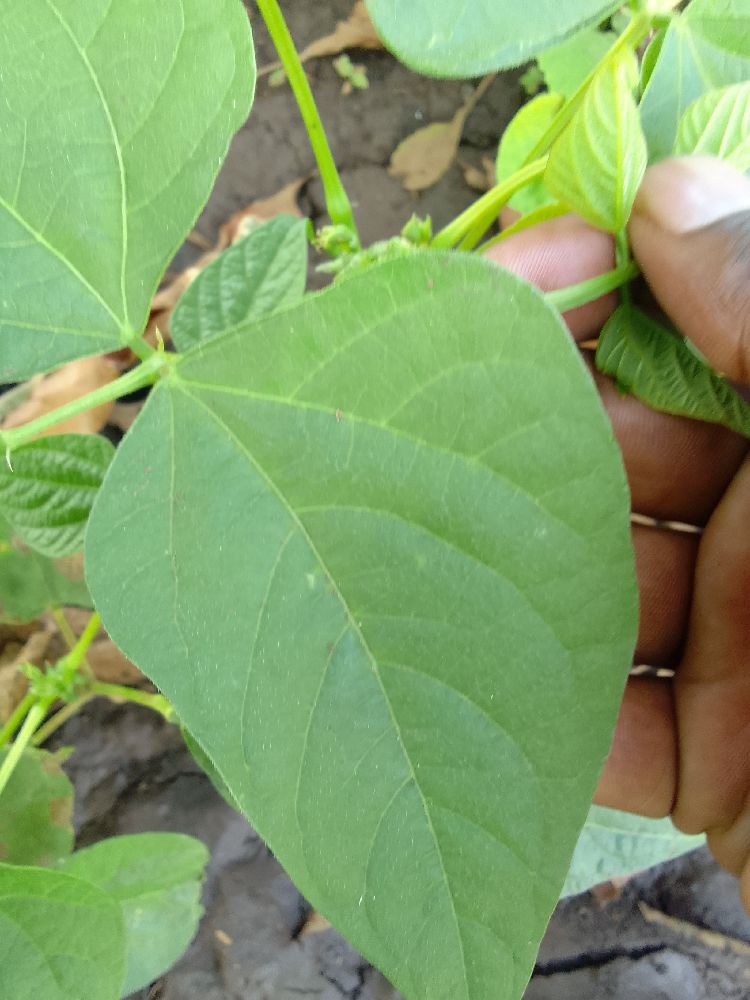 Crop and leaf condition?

common bean, healthy
